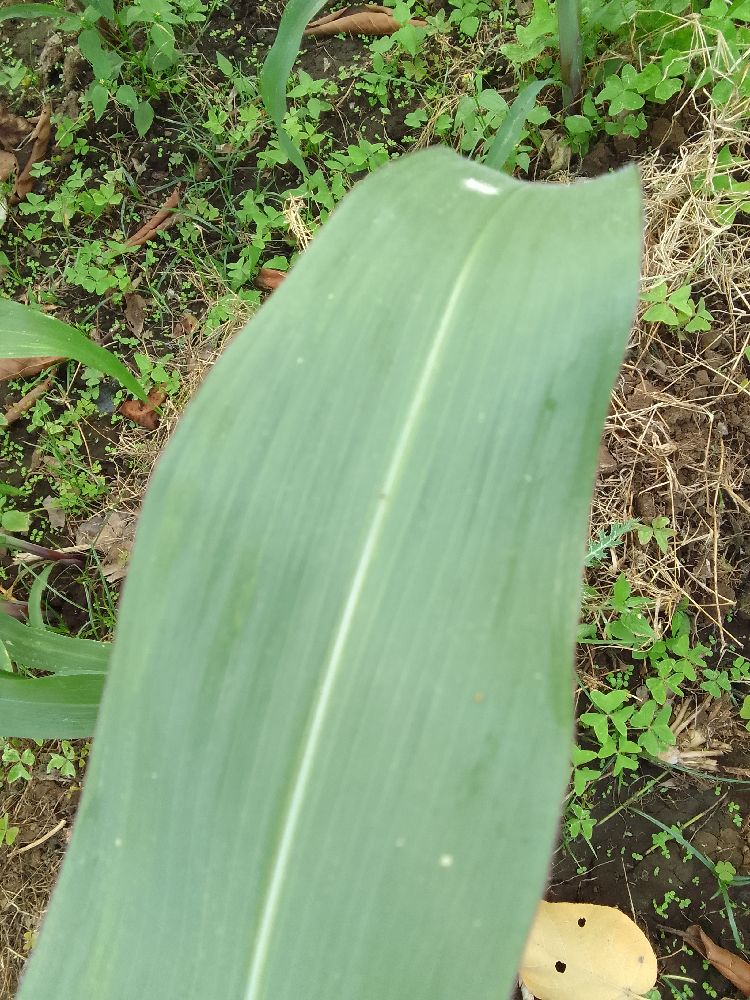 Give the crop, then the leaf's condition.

maize, healthy
